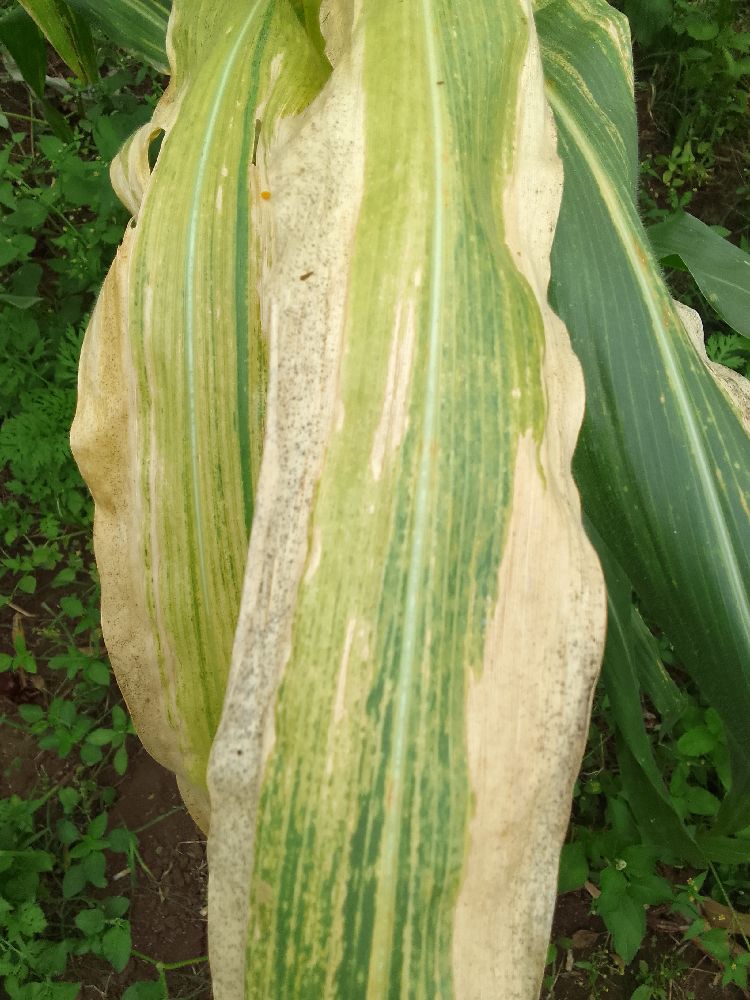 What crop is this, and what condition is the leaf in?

maize, maize lethal necrosis
